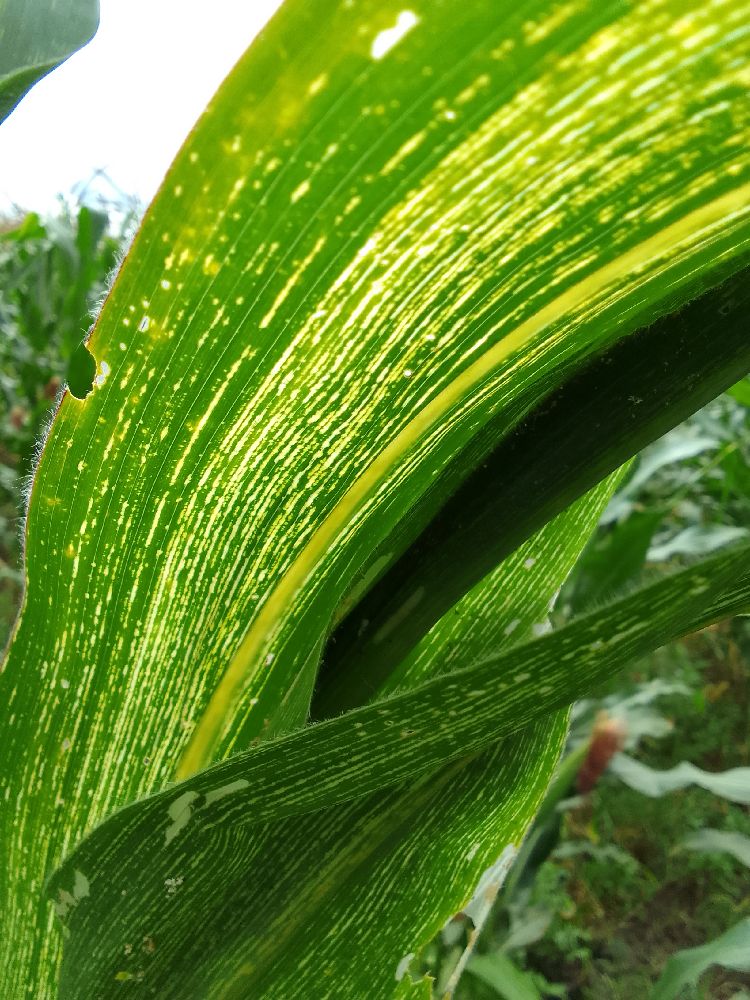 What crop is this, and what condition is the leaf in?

maize, maize streak virus
